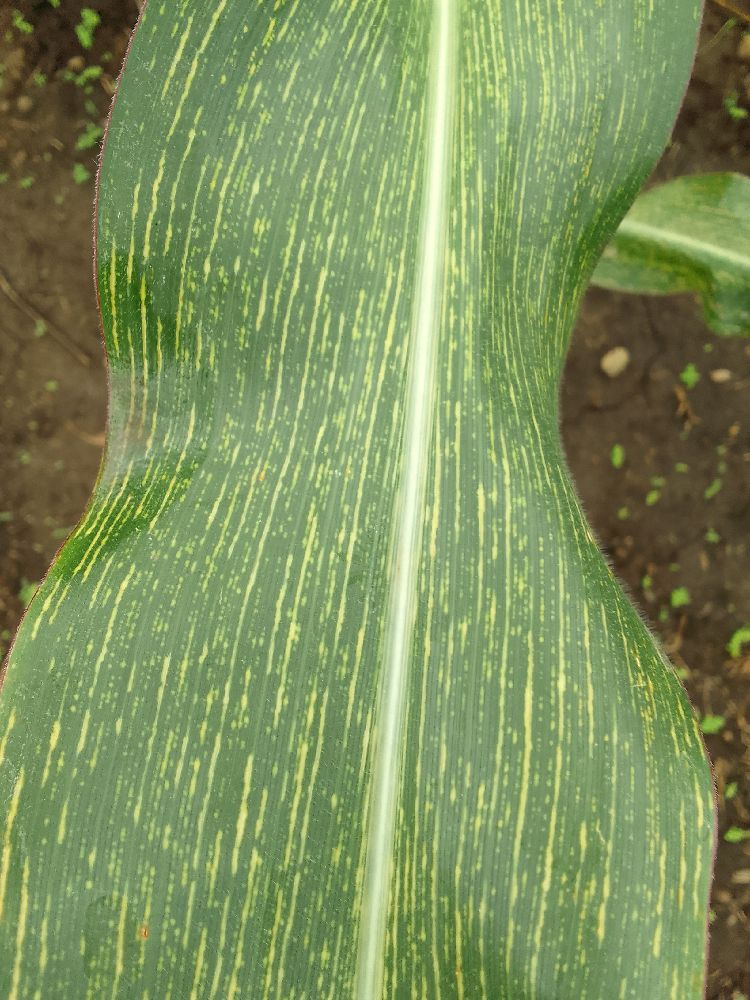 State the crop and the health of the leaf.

maize, maize streak virus
